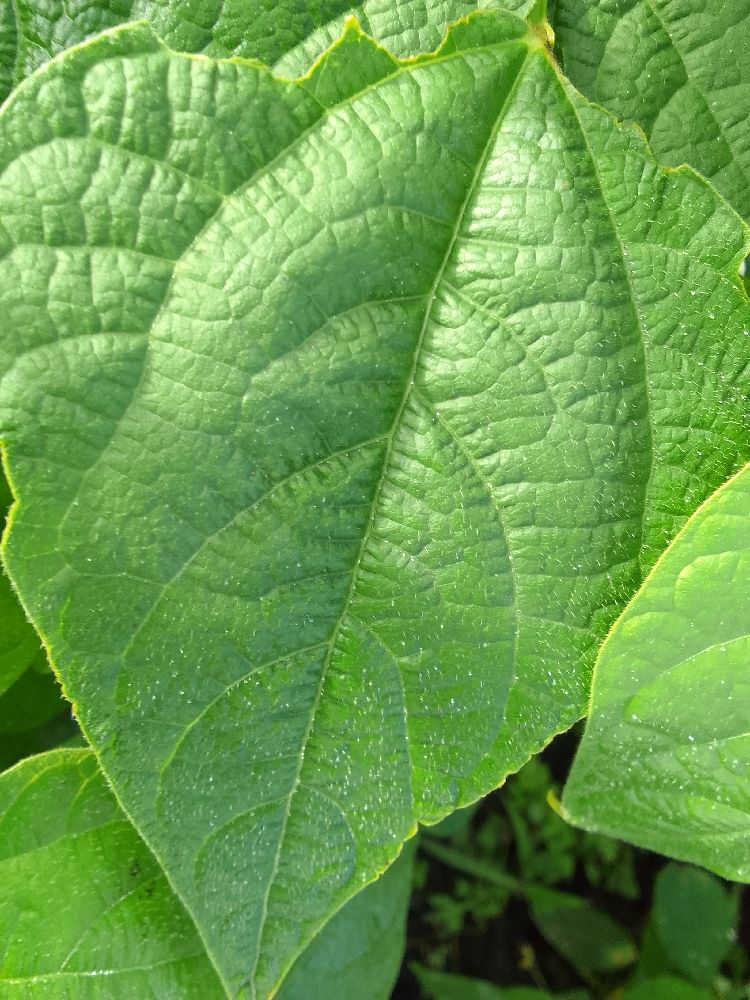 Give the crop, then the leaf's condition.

common bean, healthy
